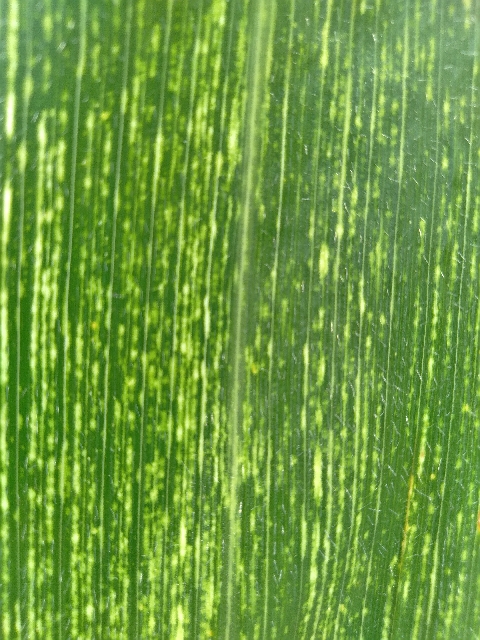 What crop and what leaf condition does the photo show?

maize, maize streak virus
